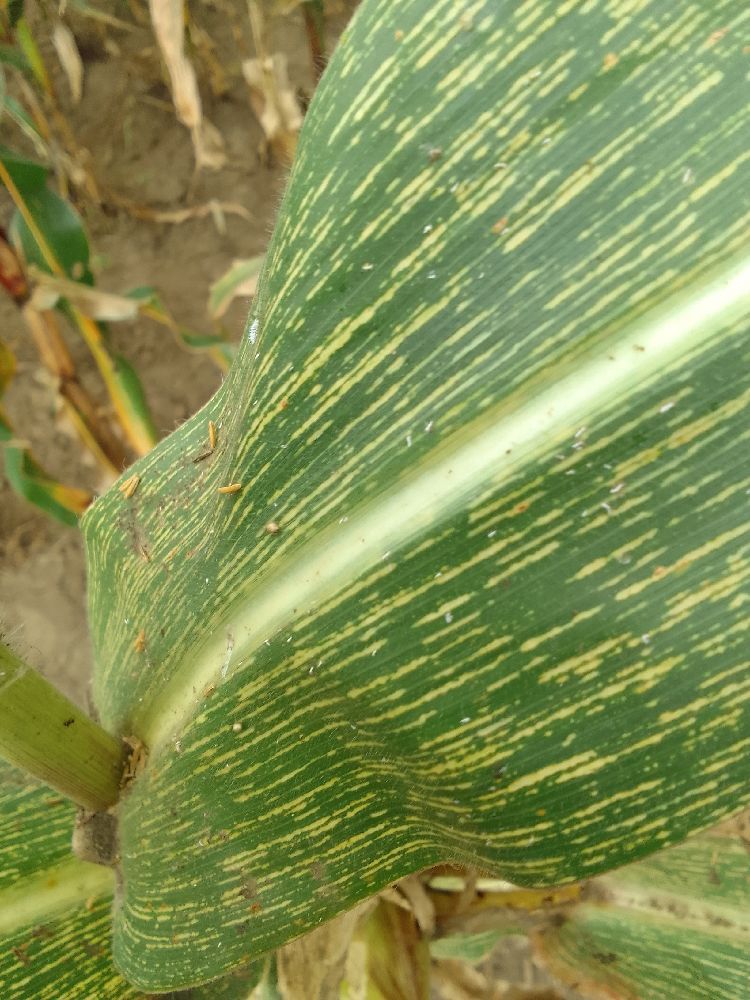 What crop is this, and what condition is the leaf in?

maize, maize streak virus
